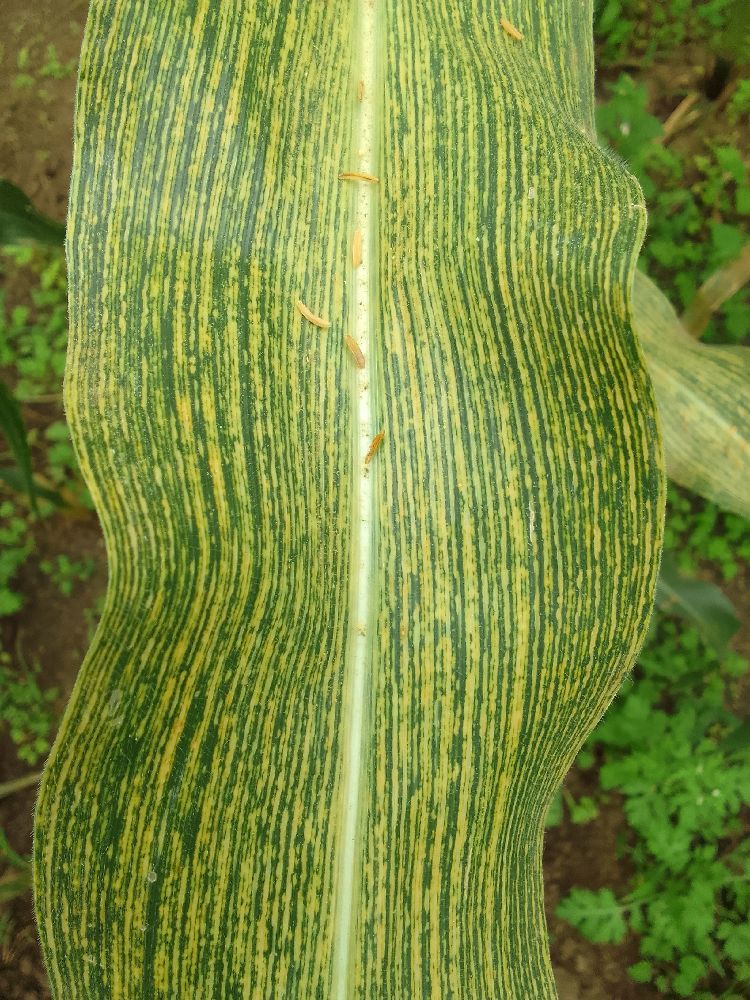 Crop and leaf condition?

maize, maize streak virus
